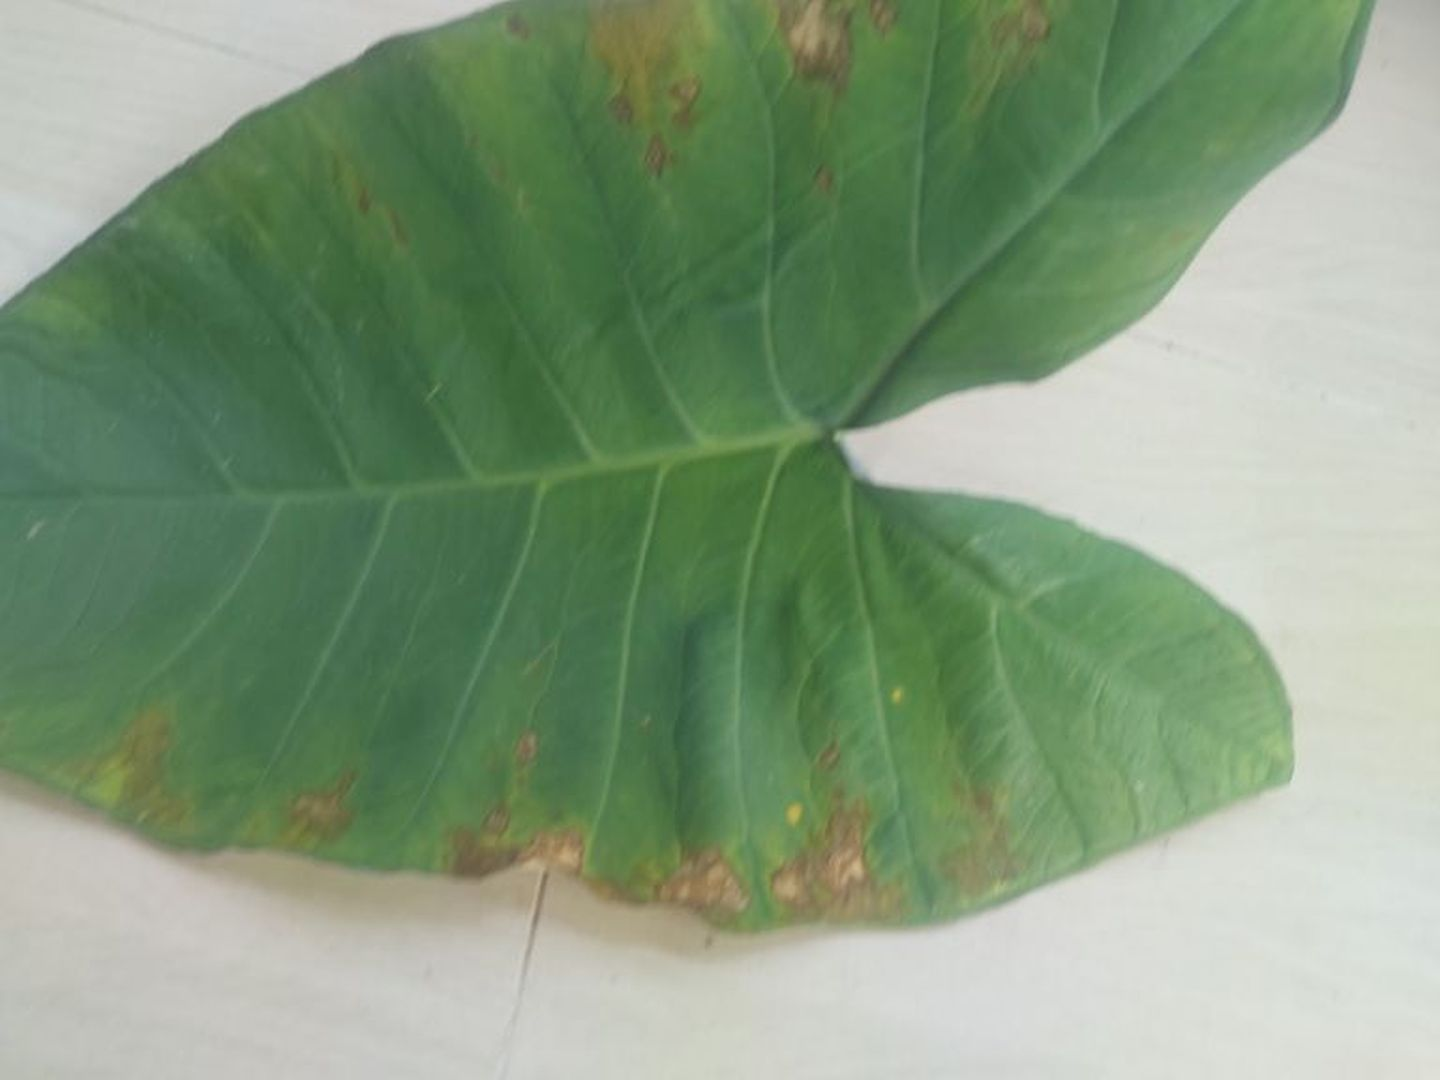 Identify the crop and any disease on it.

taro, leaf blight
